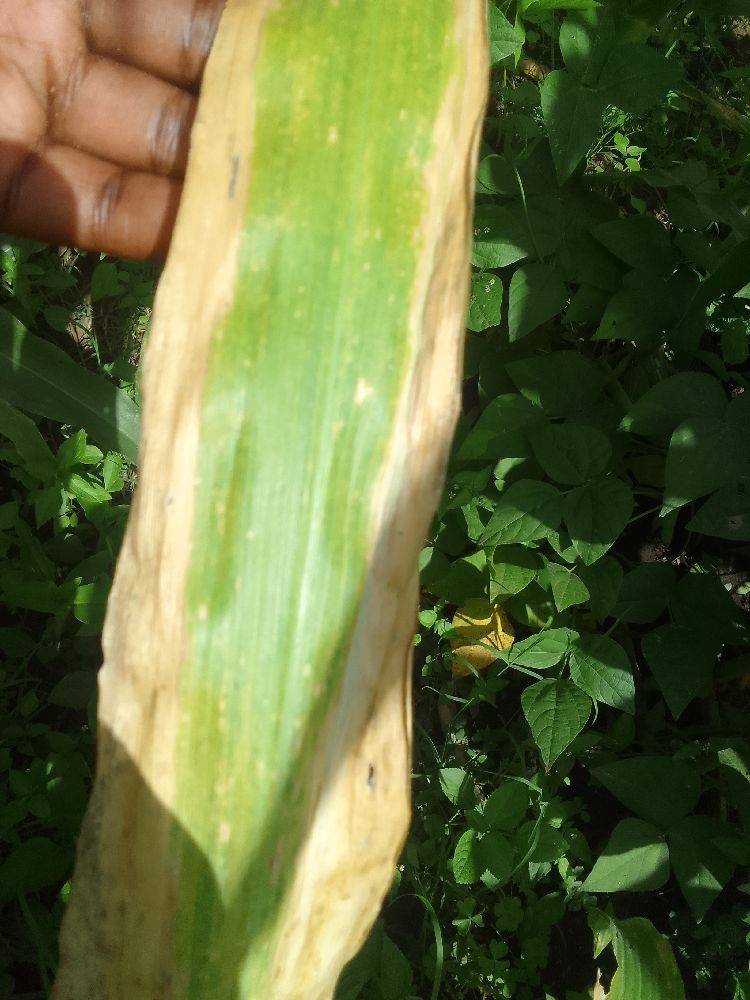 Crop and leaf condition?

maize, maize lethal necrosis
